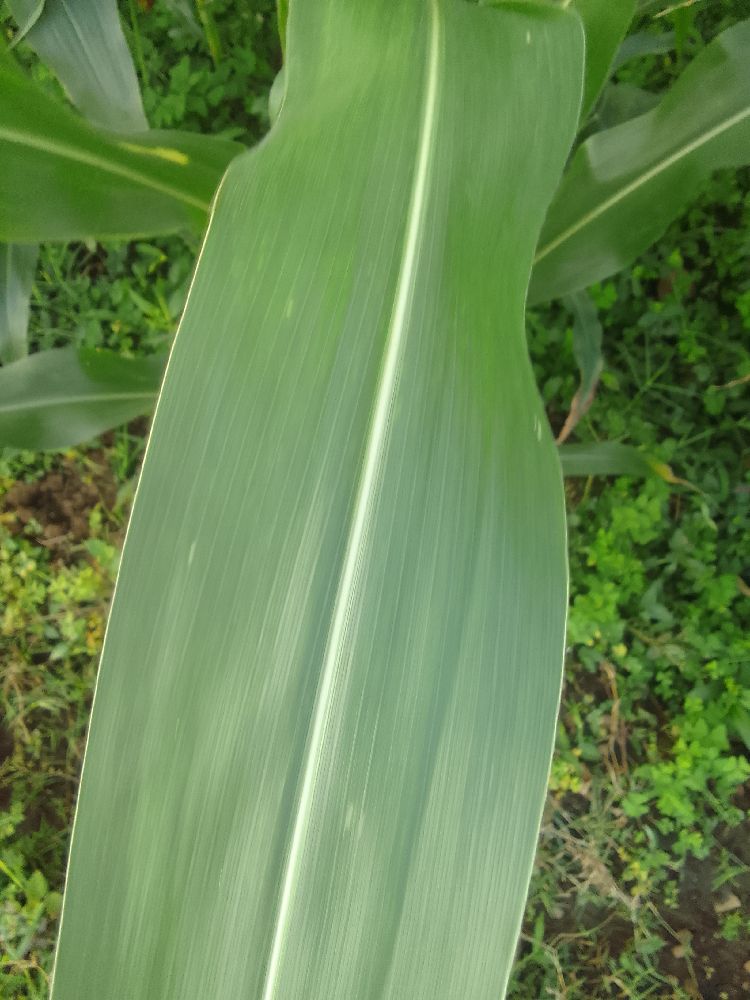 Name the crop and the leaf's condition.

maize, healthy
